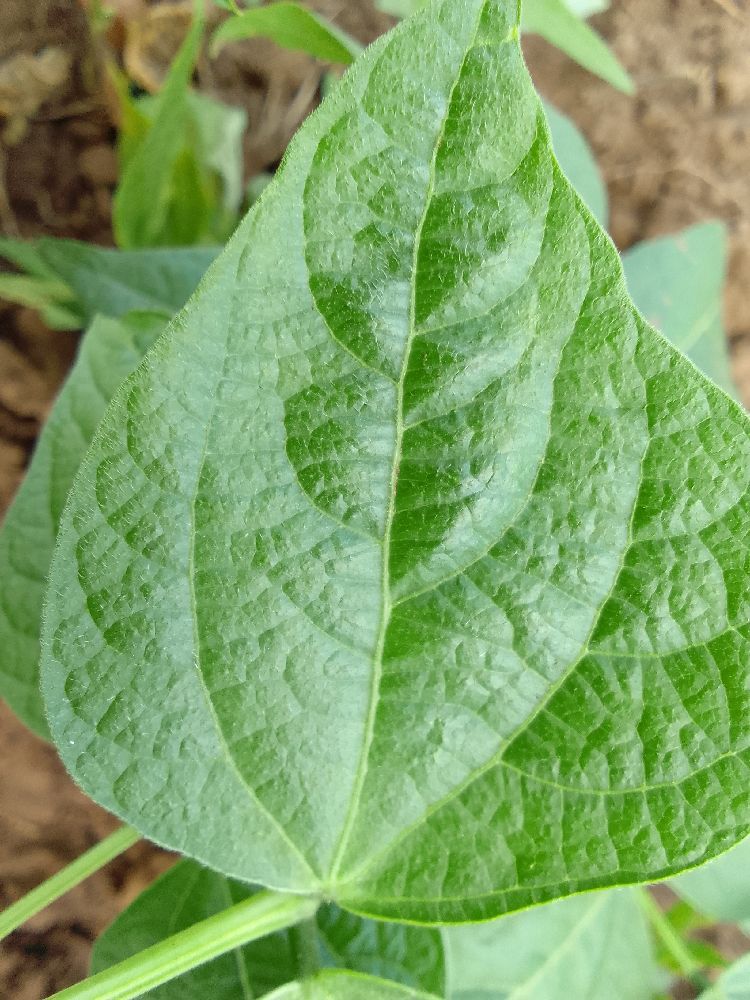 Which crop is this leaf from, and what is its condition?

common bean, healthy
